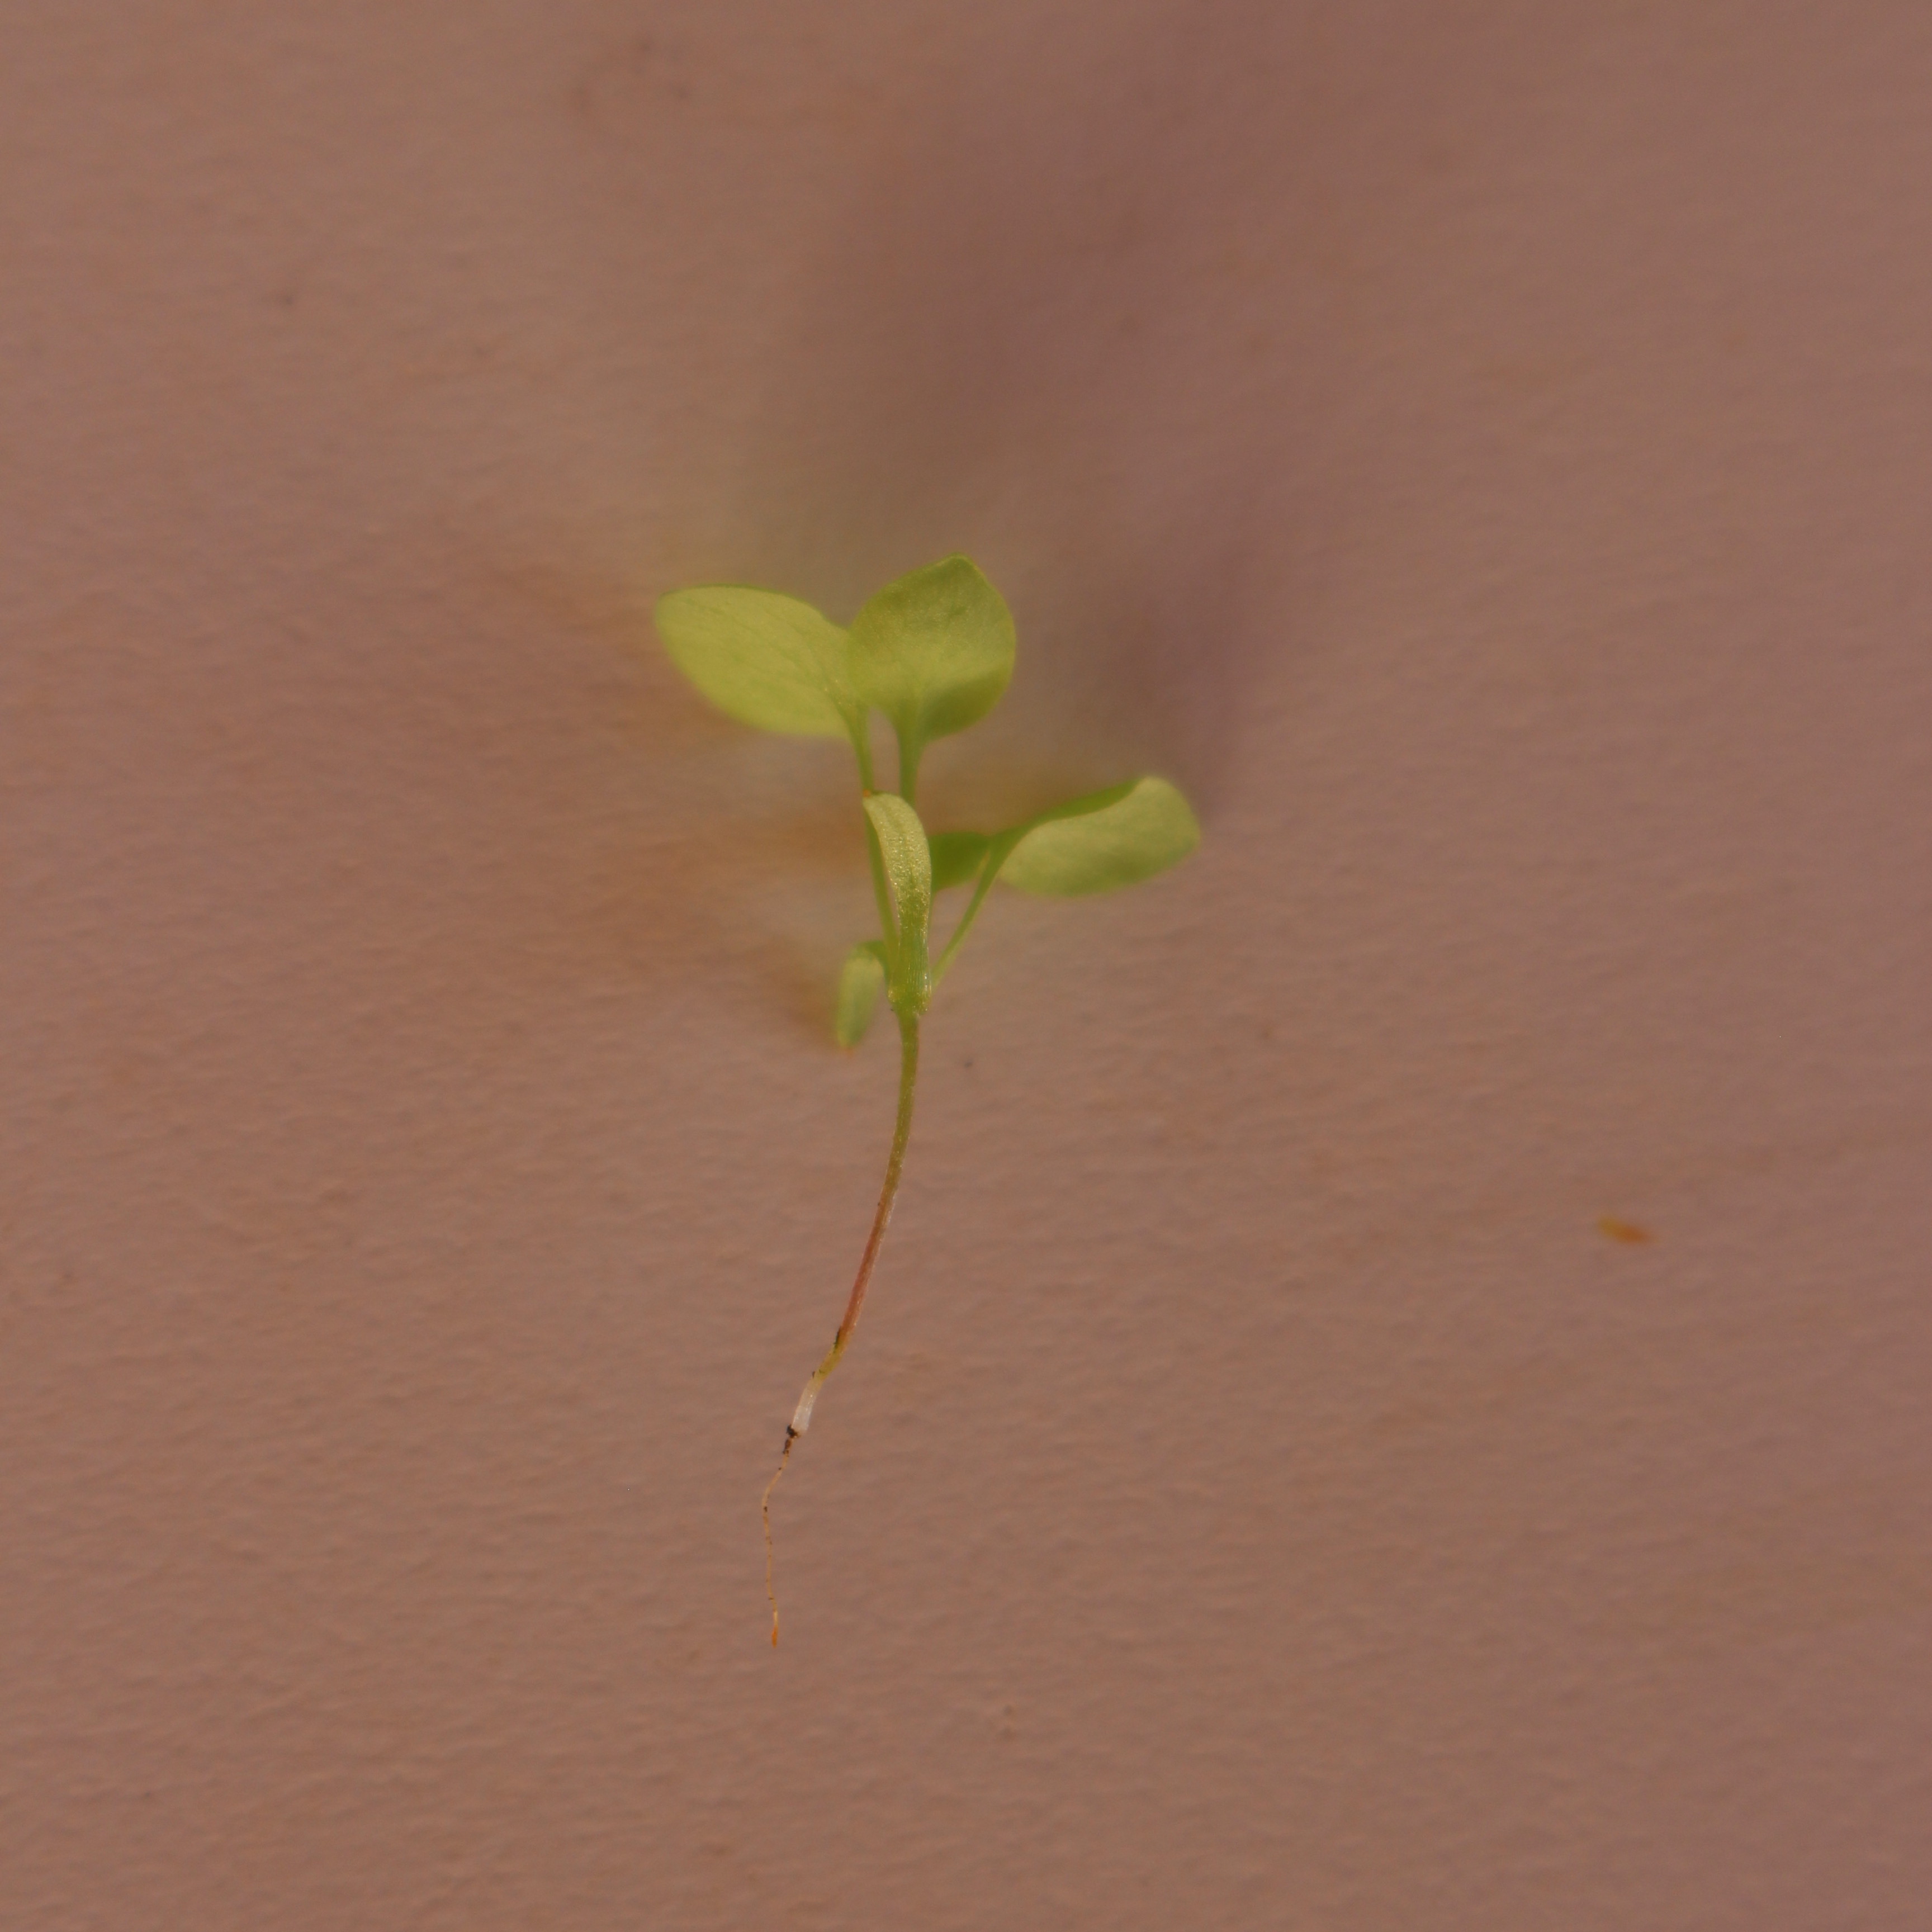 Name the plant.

Papaver rhoeas
